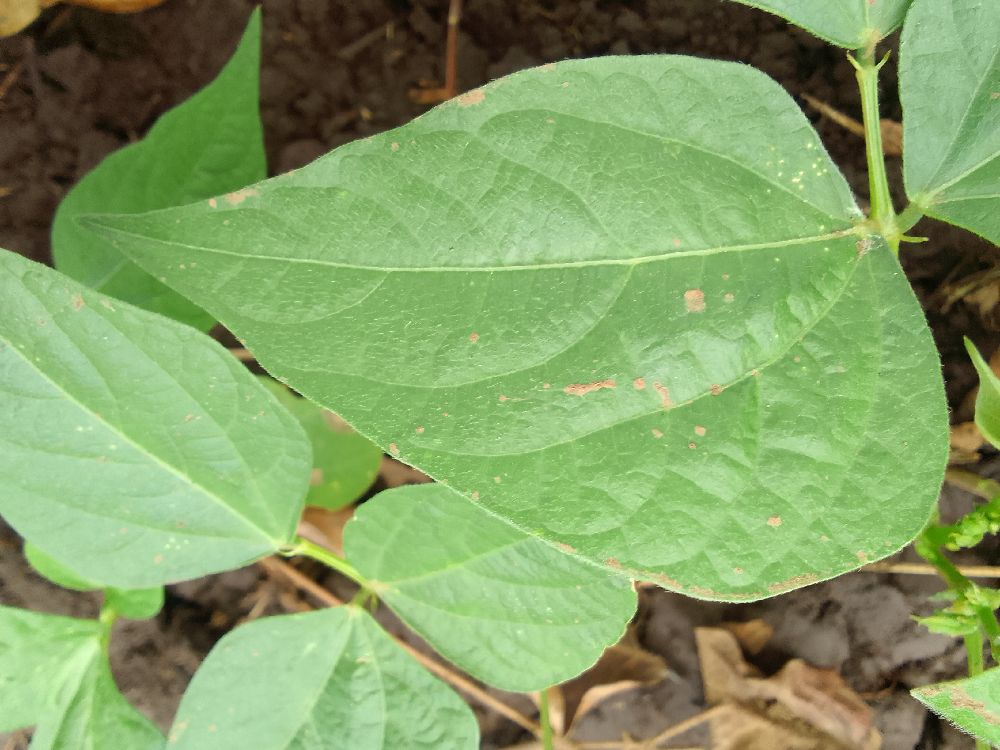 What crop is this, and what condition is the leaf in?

common bean, healthy
